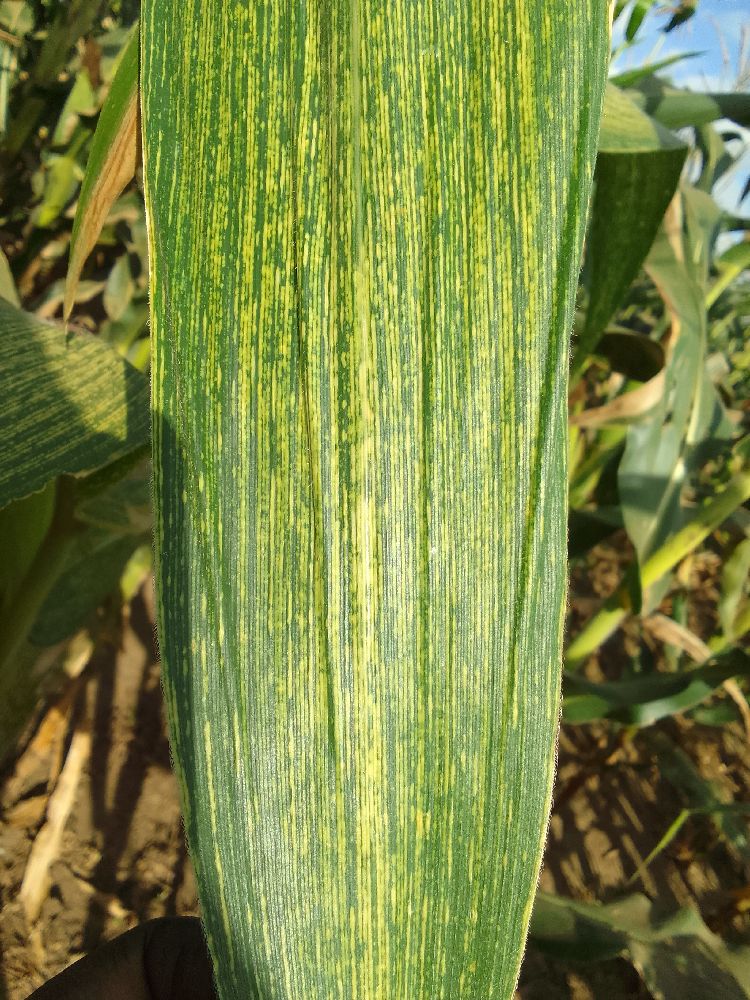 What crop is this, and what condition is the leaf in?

maize, maize streak virus
